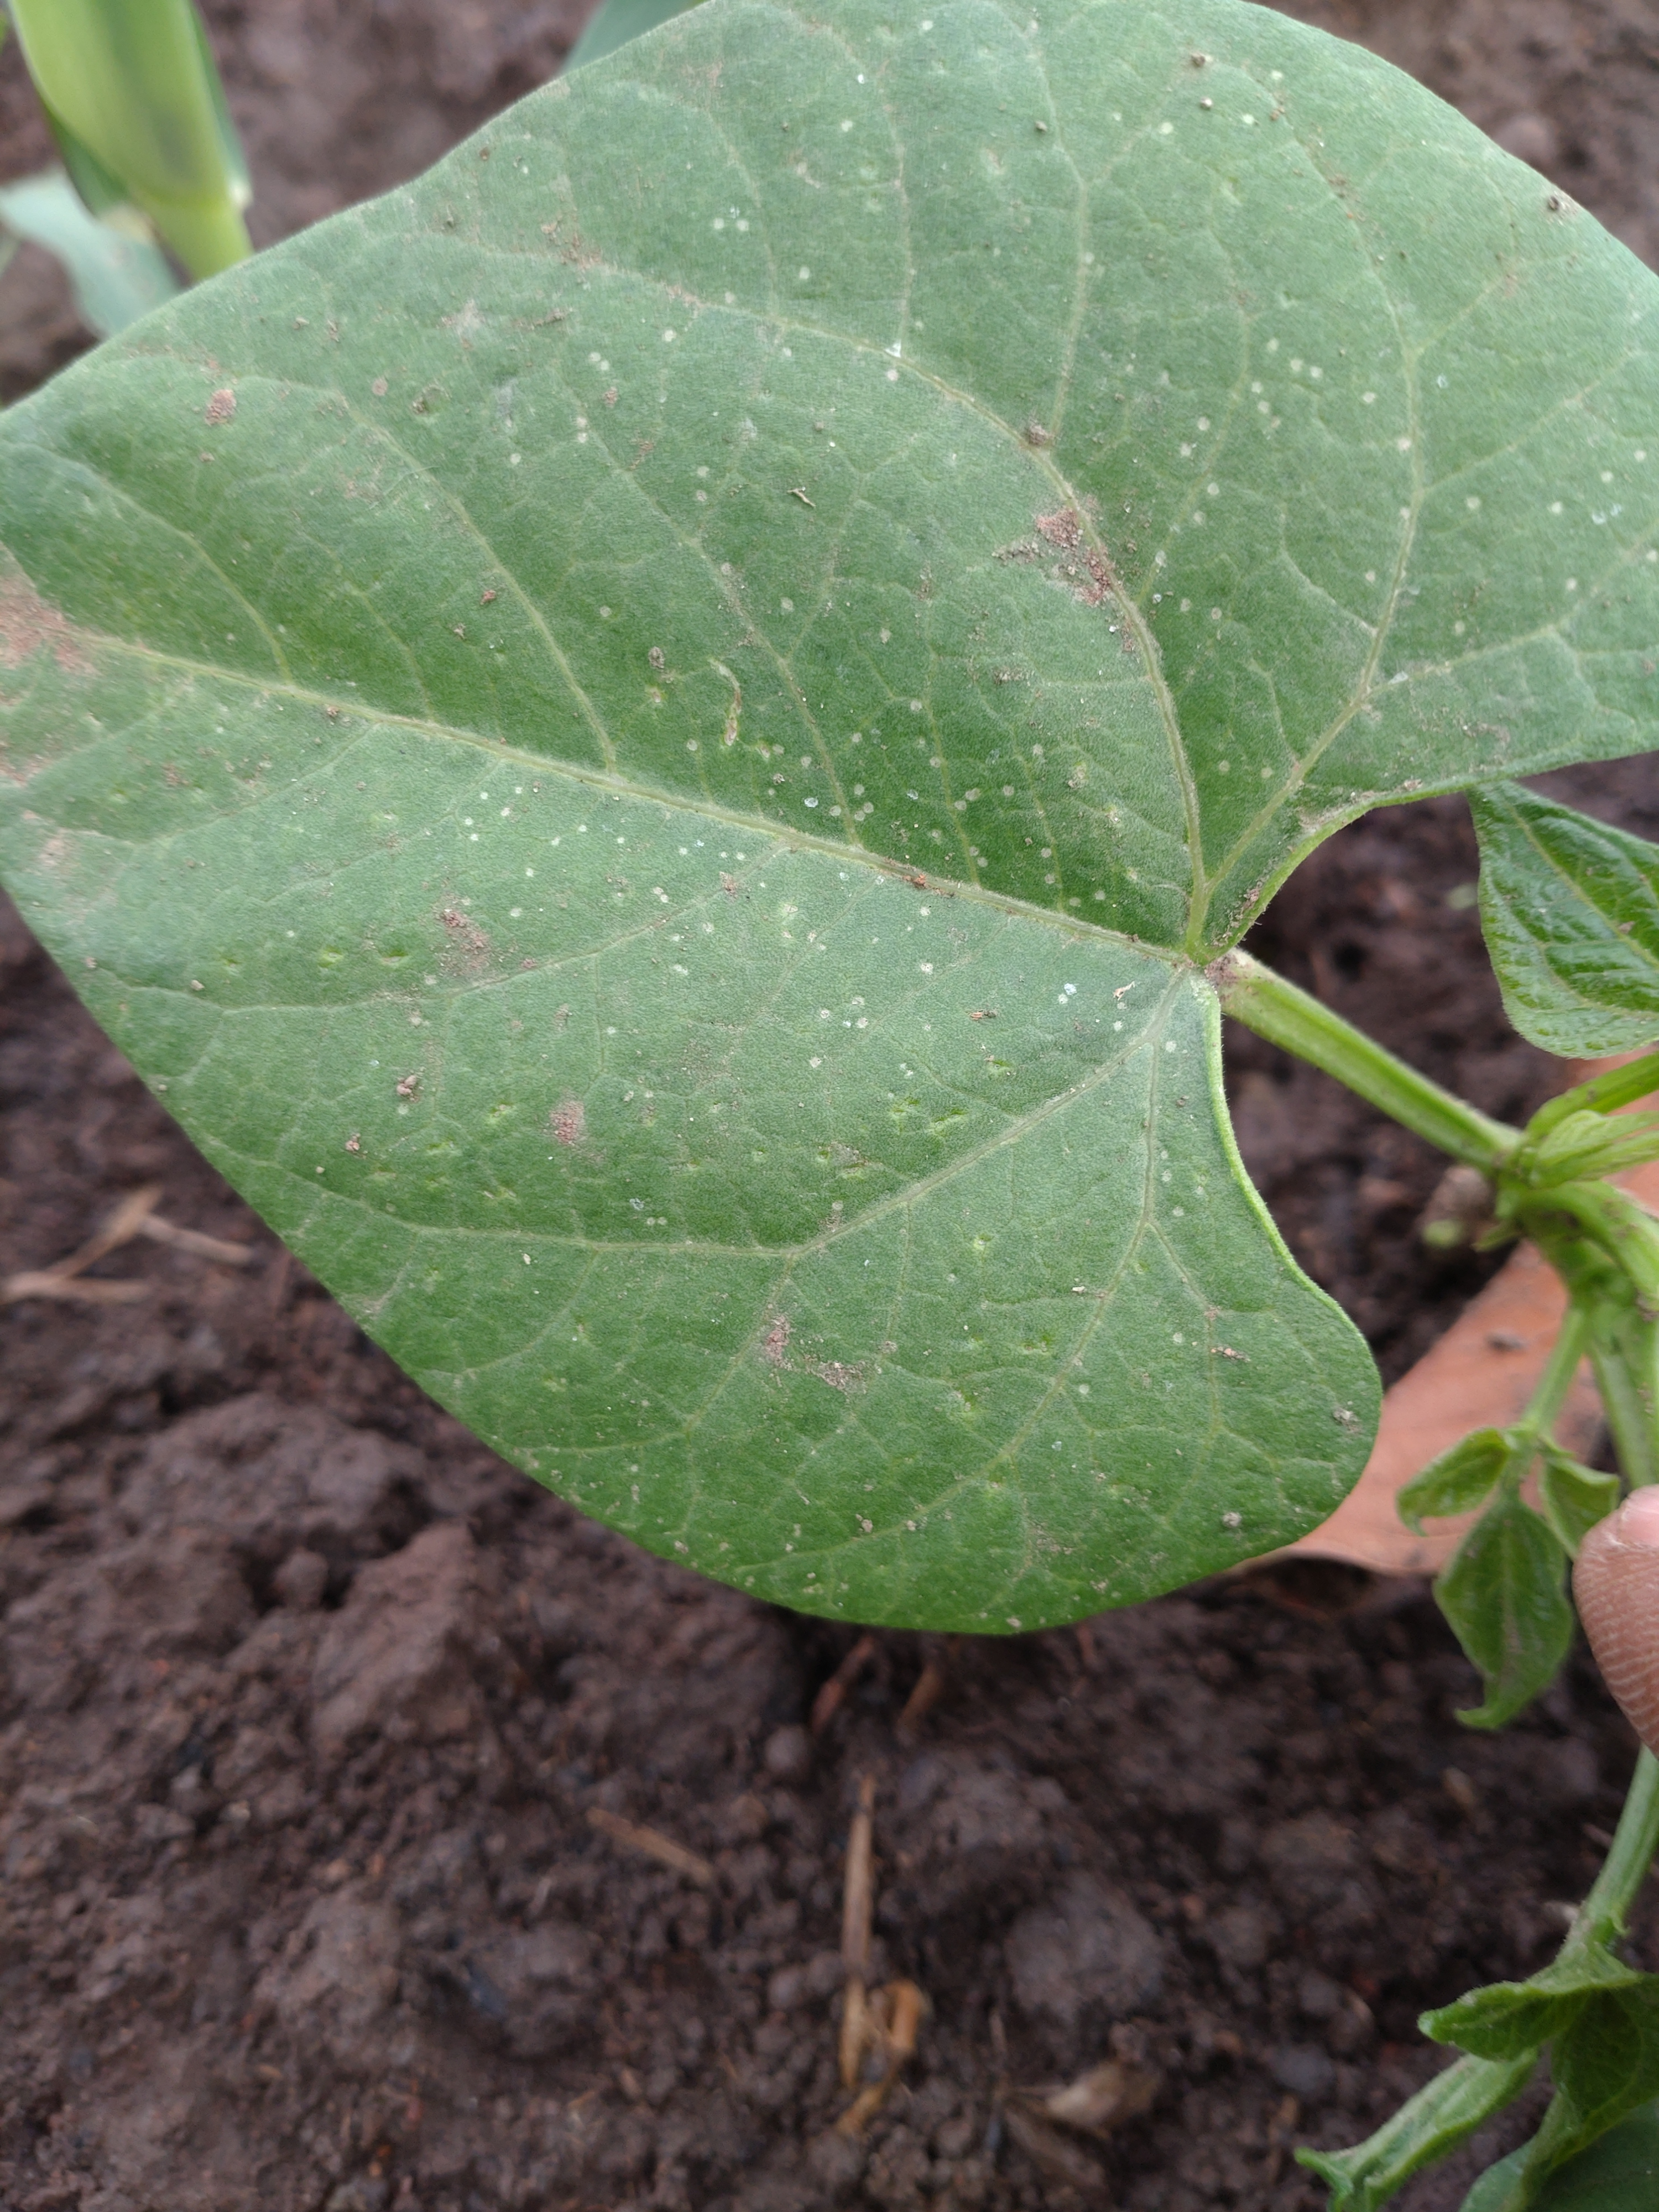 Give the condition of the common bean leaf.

healthy
